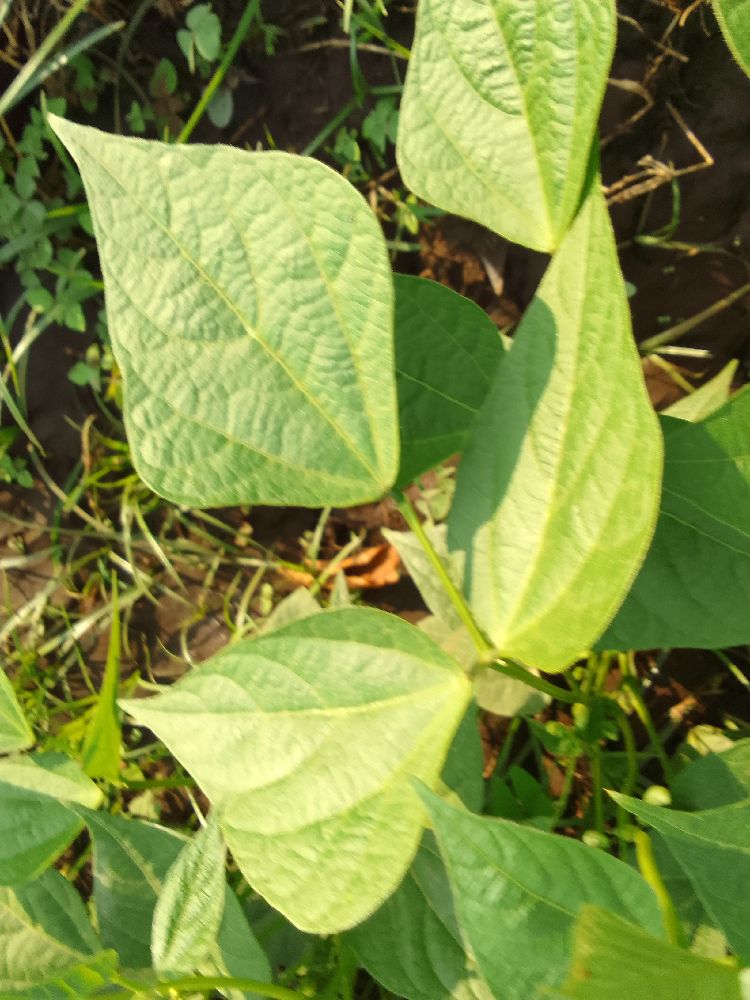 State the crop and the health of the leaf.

common bean, healthy
